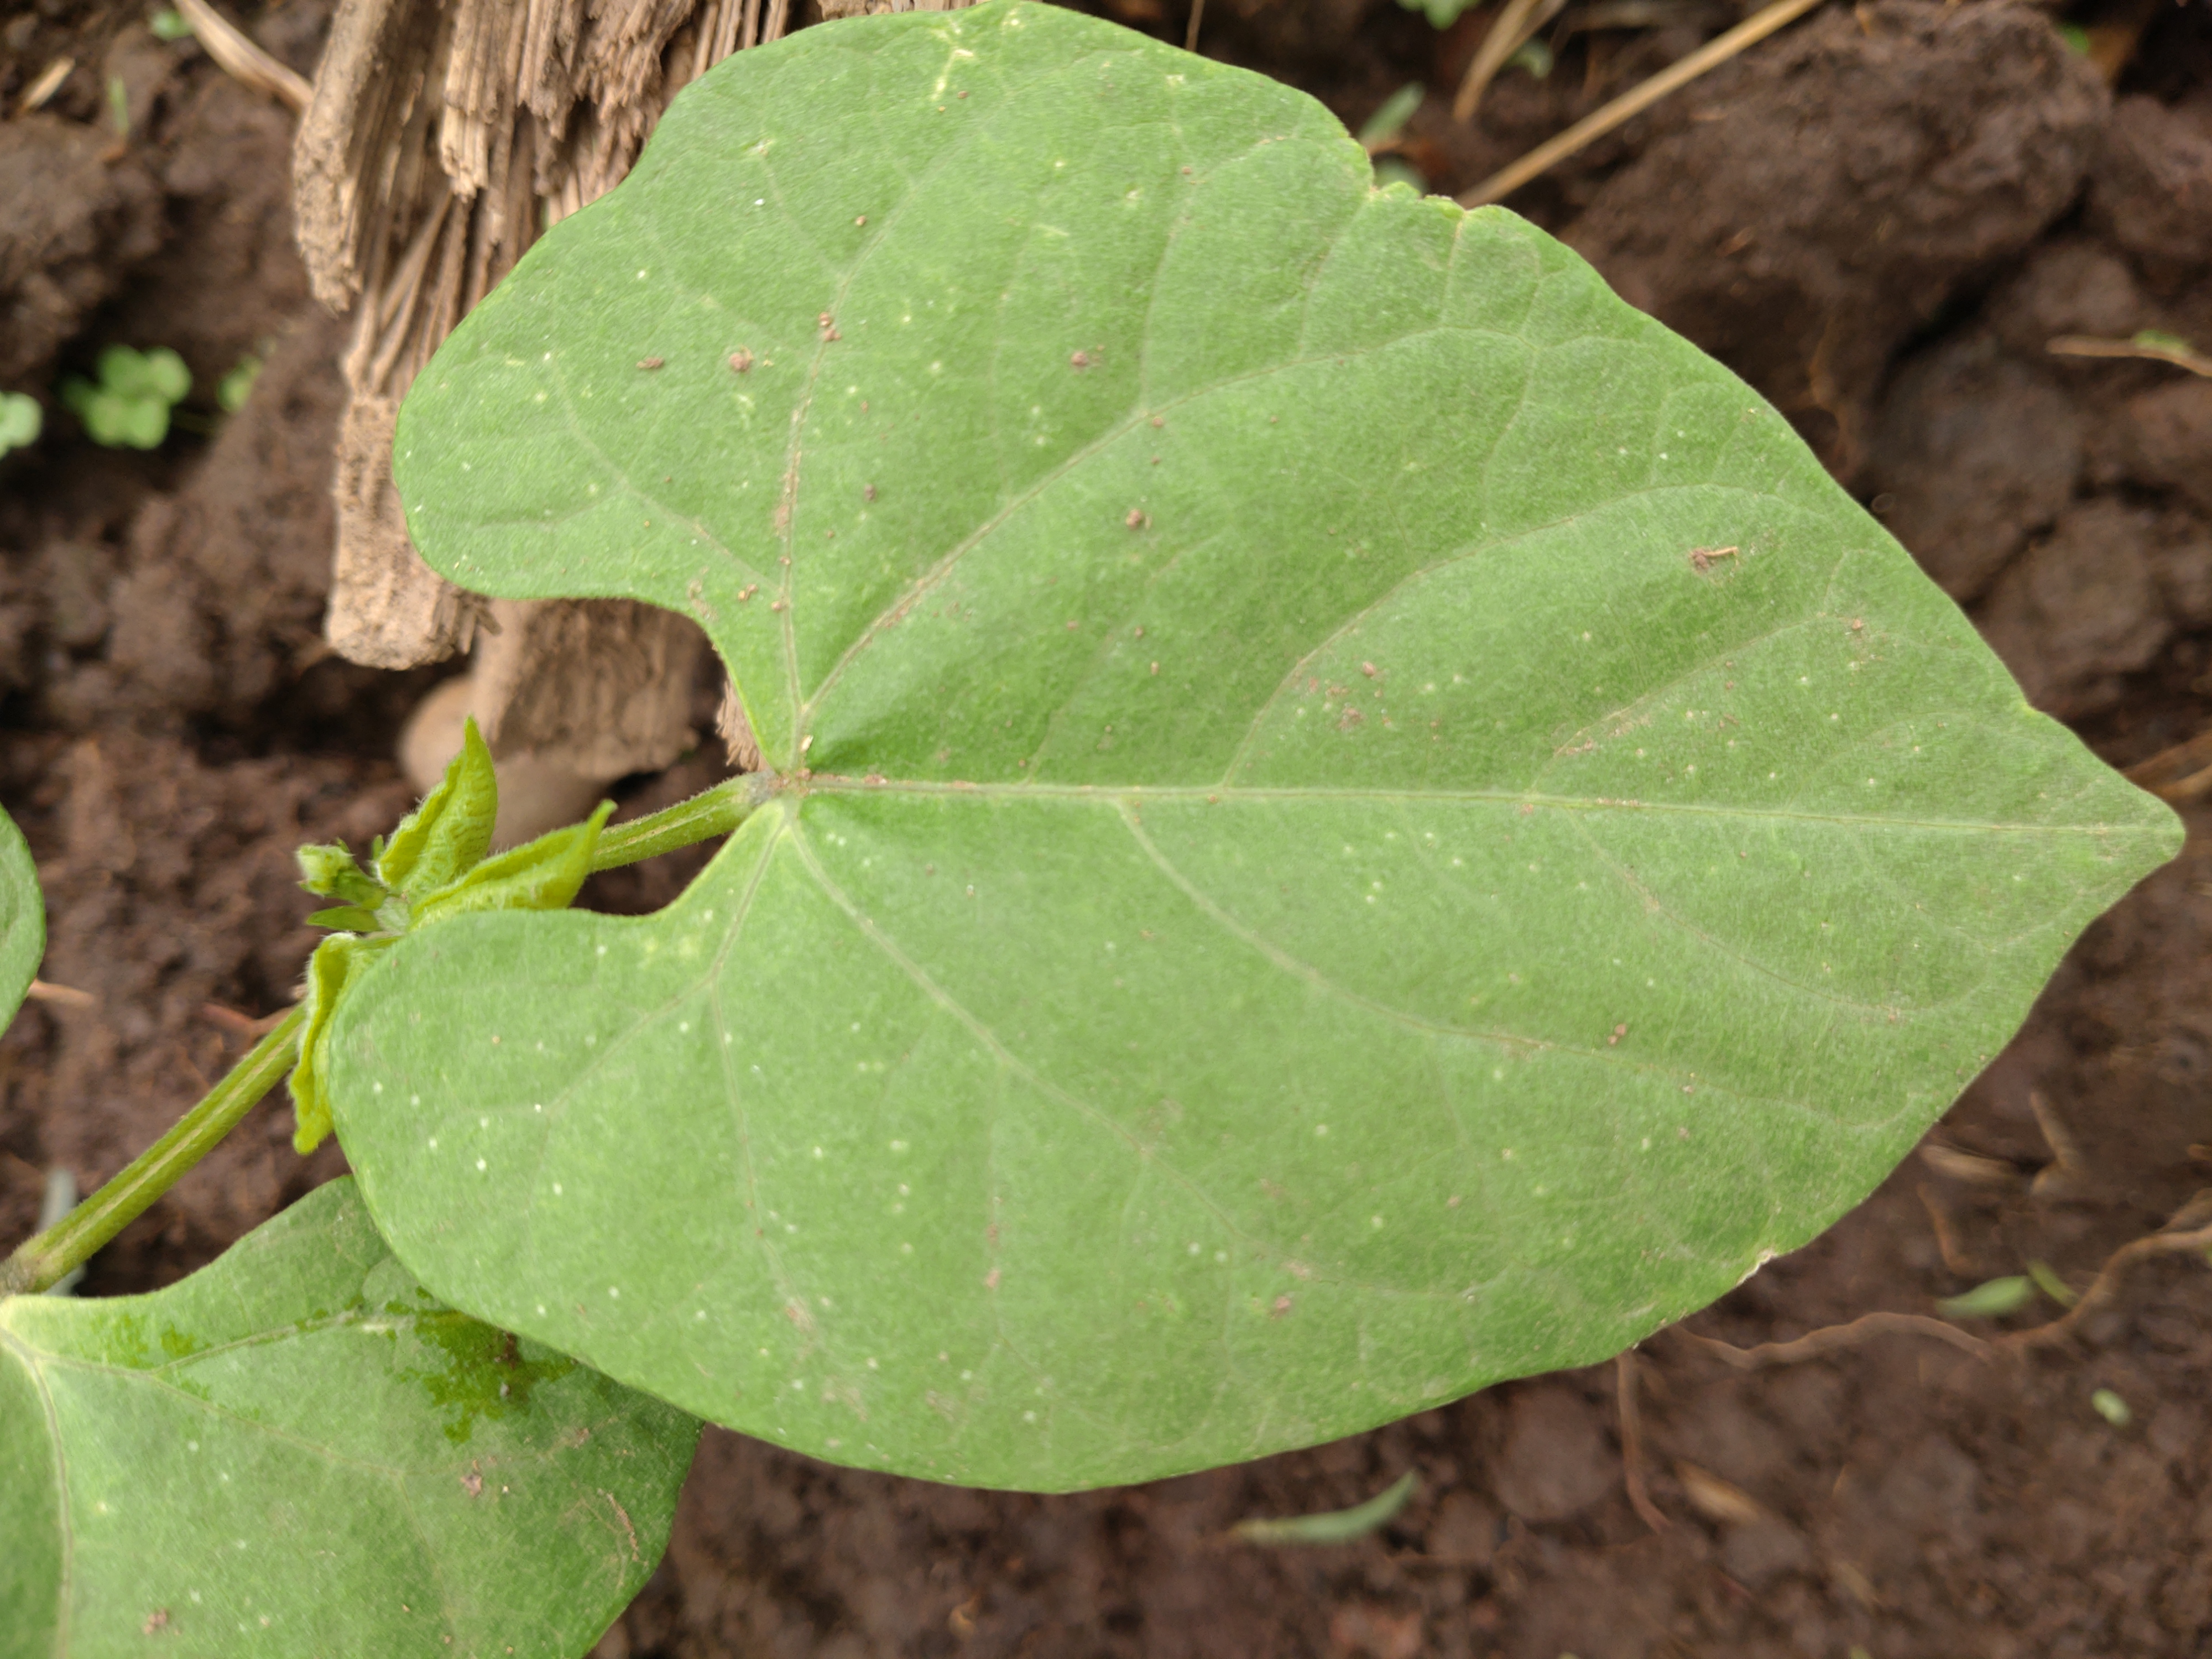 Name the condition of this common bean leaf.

healthy
